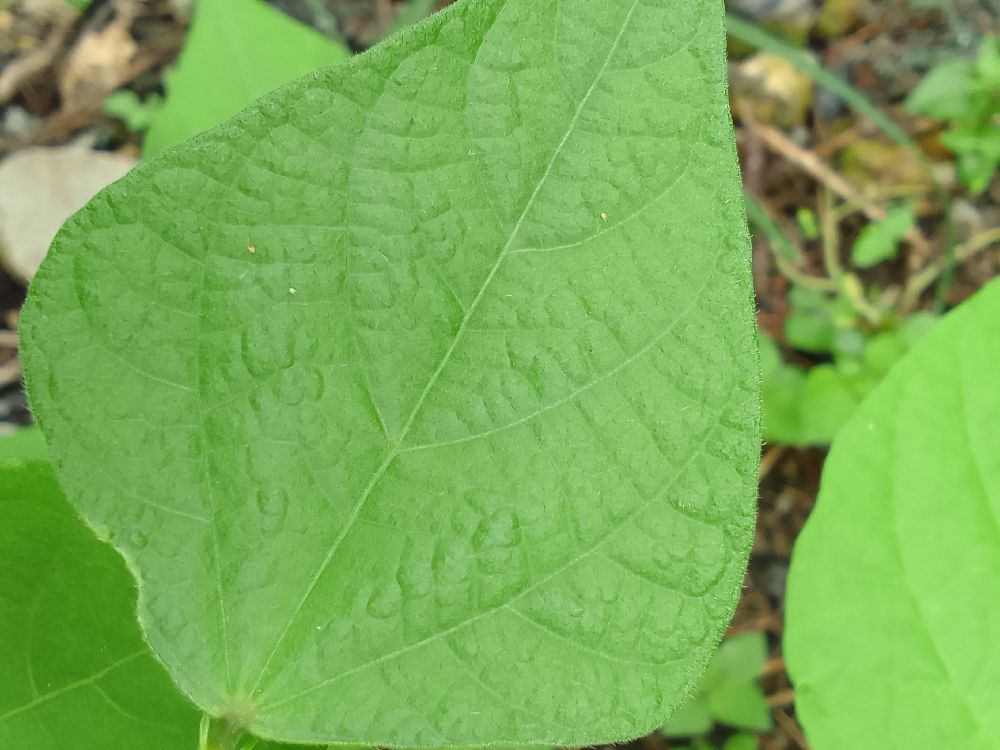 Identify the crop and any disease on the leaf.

common bean, healthy
